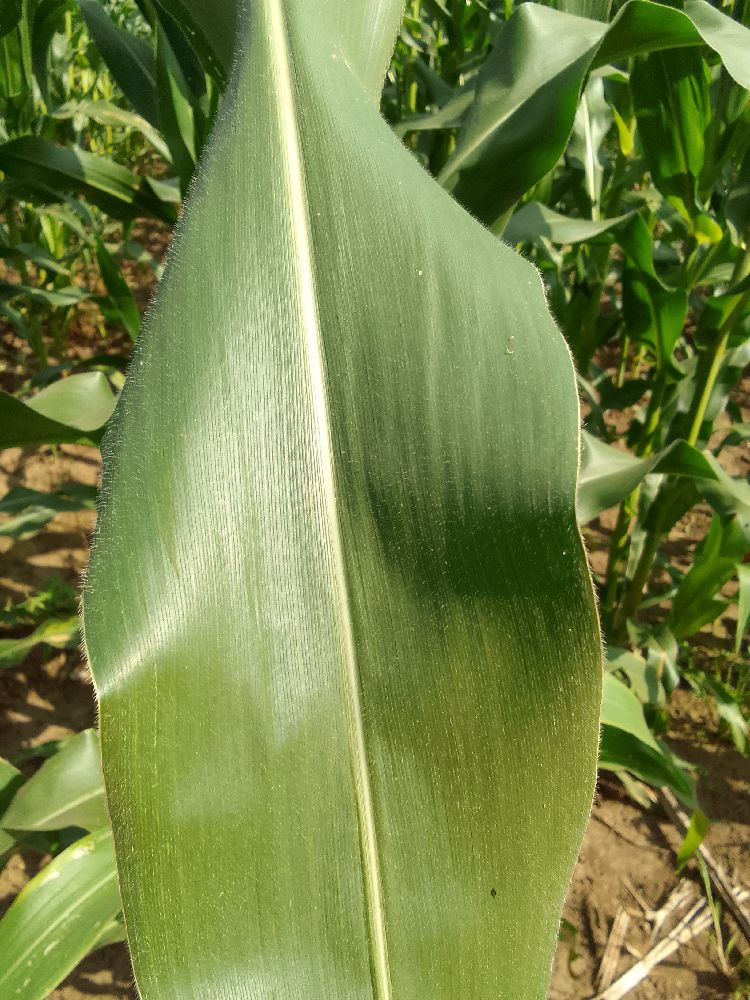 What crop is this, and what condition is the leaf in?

maize, healthy
